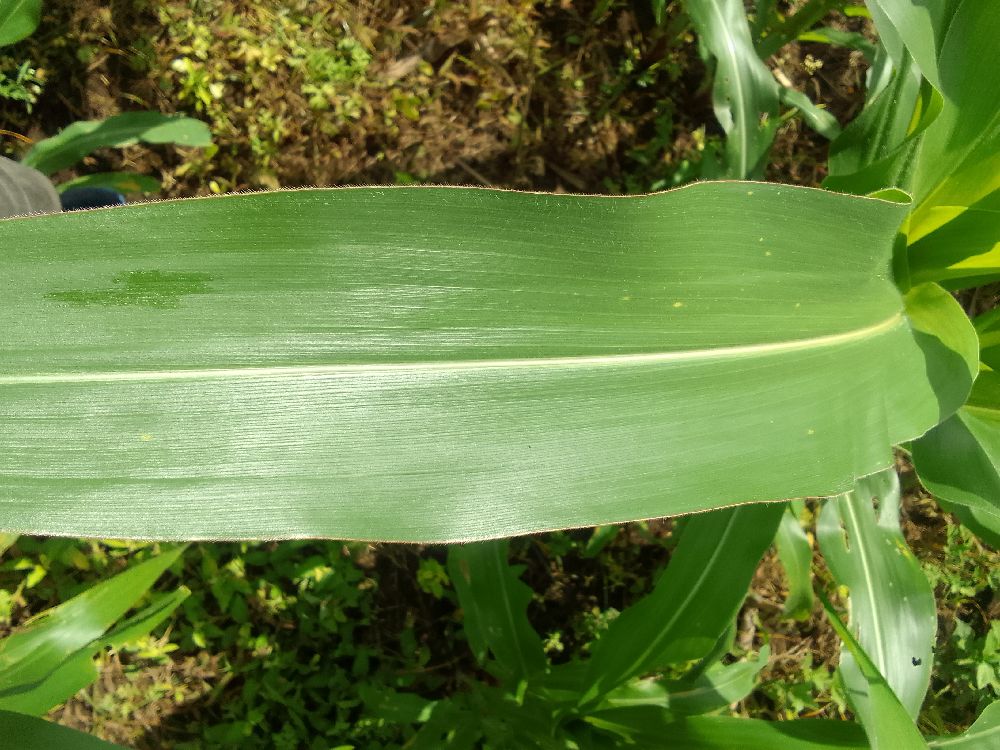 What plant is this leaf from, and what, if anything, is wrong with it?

maize, healthy
